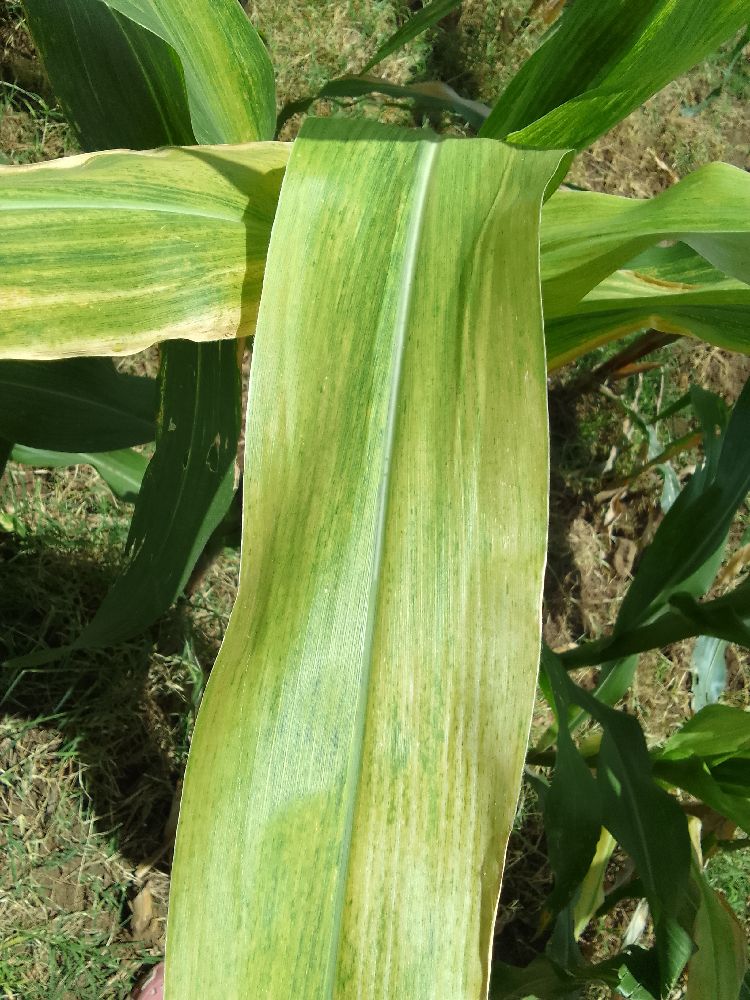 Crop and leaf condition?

maize, maize lethal necrosis
